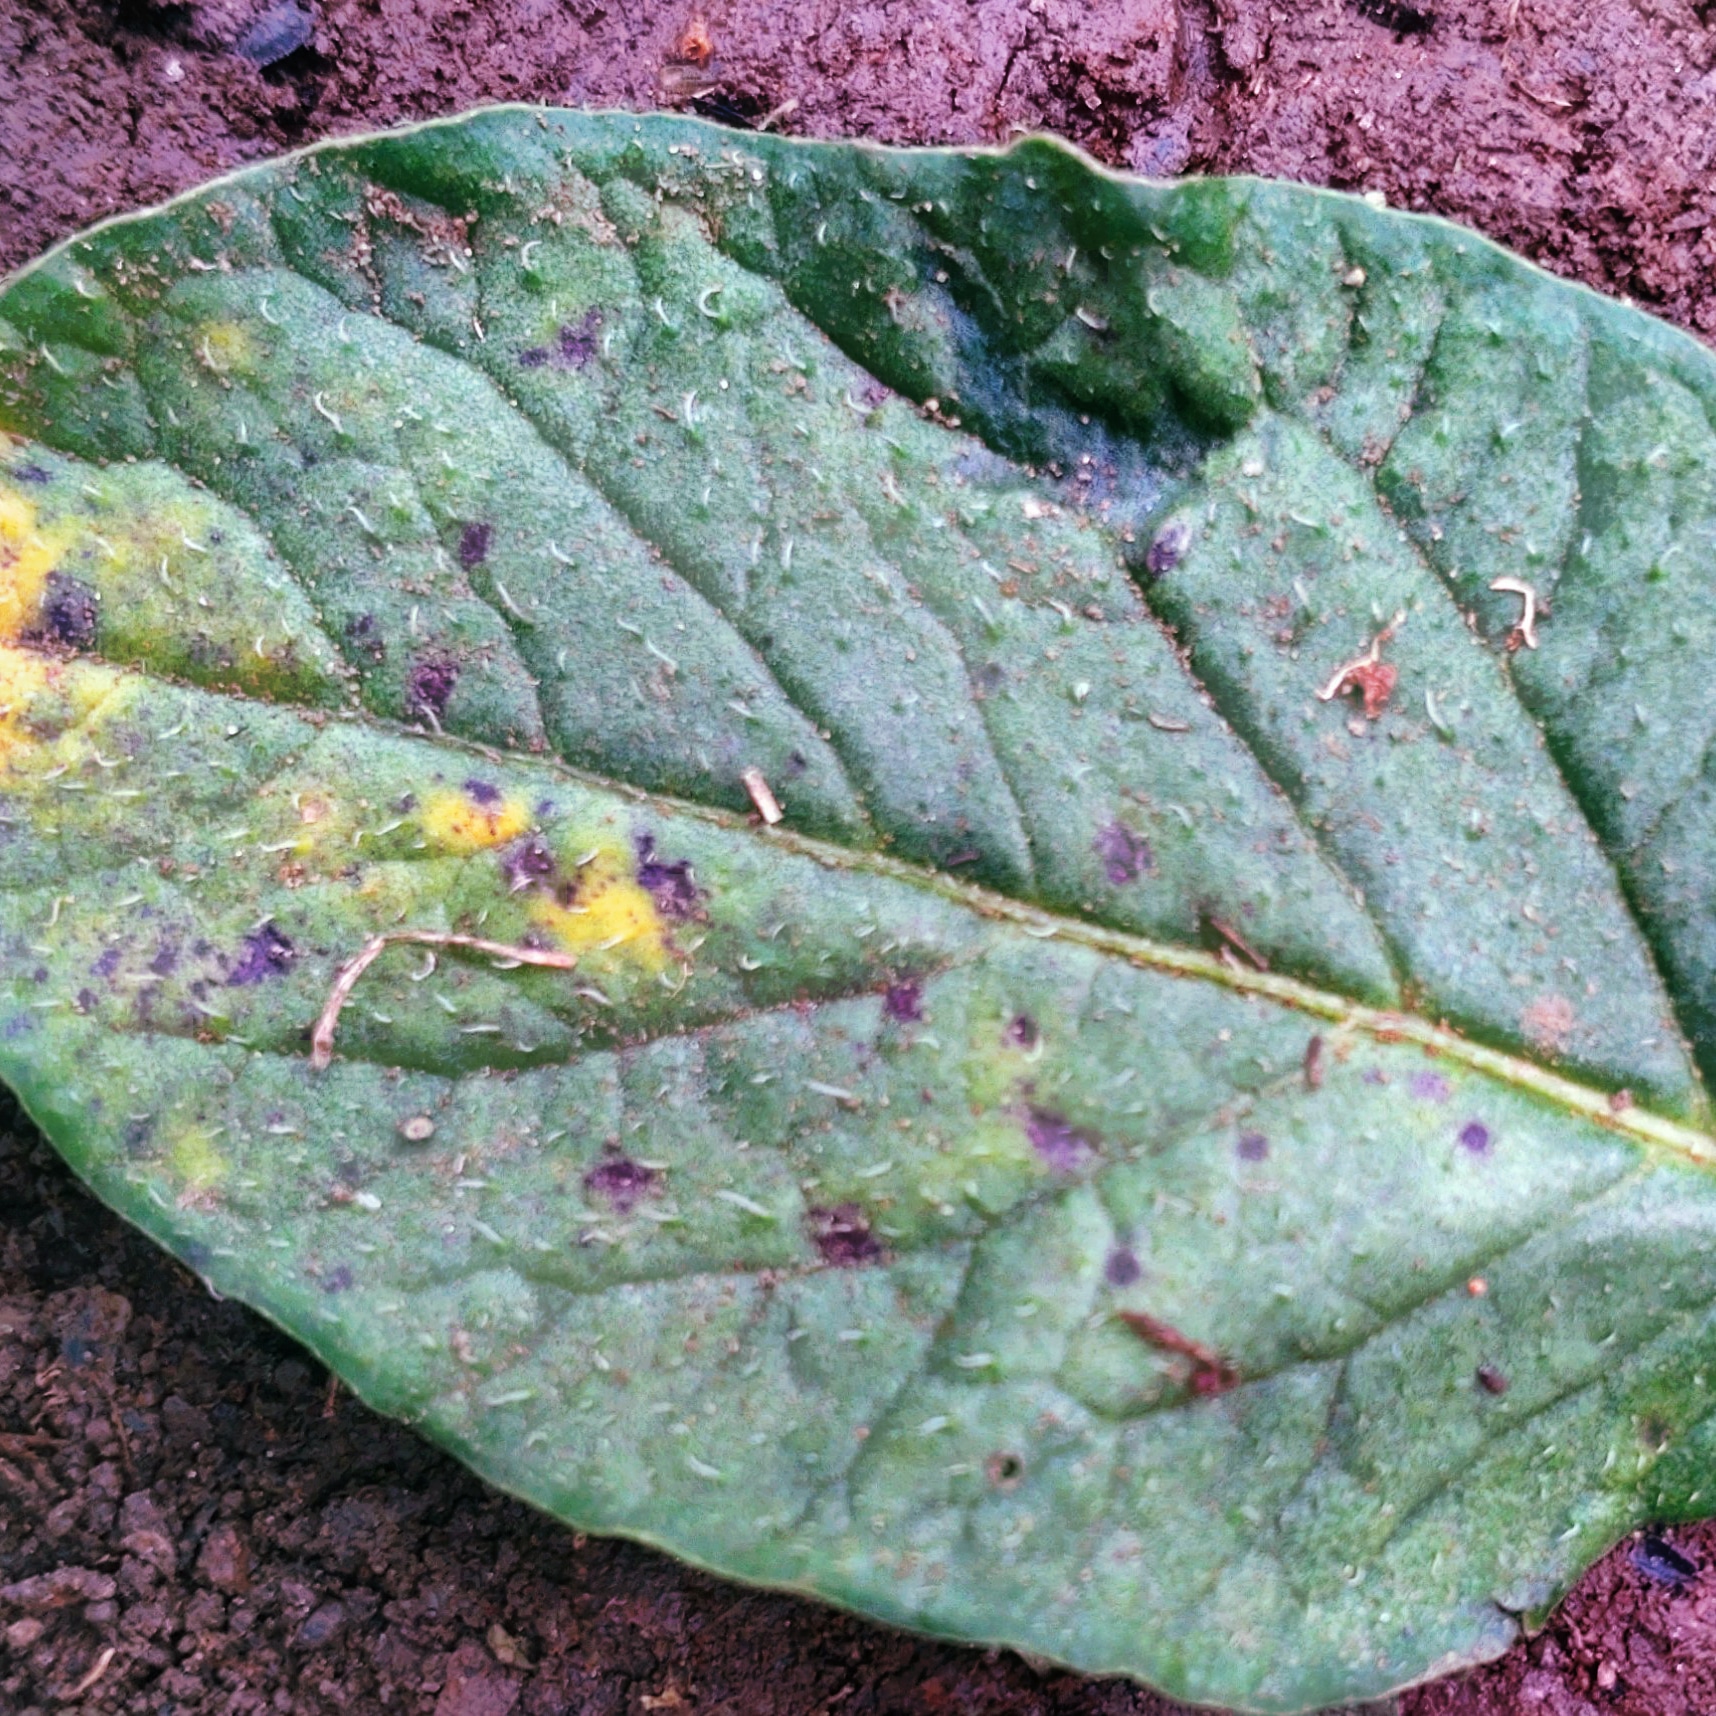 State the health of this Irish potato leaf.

late blight
